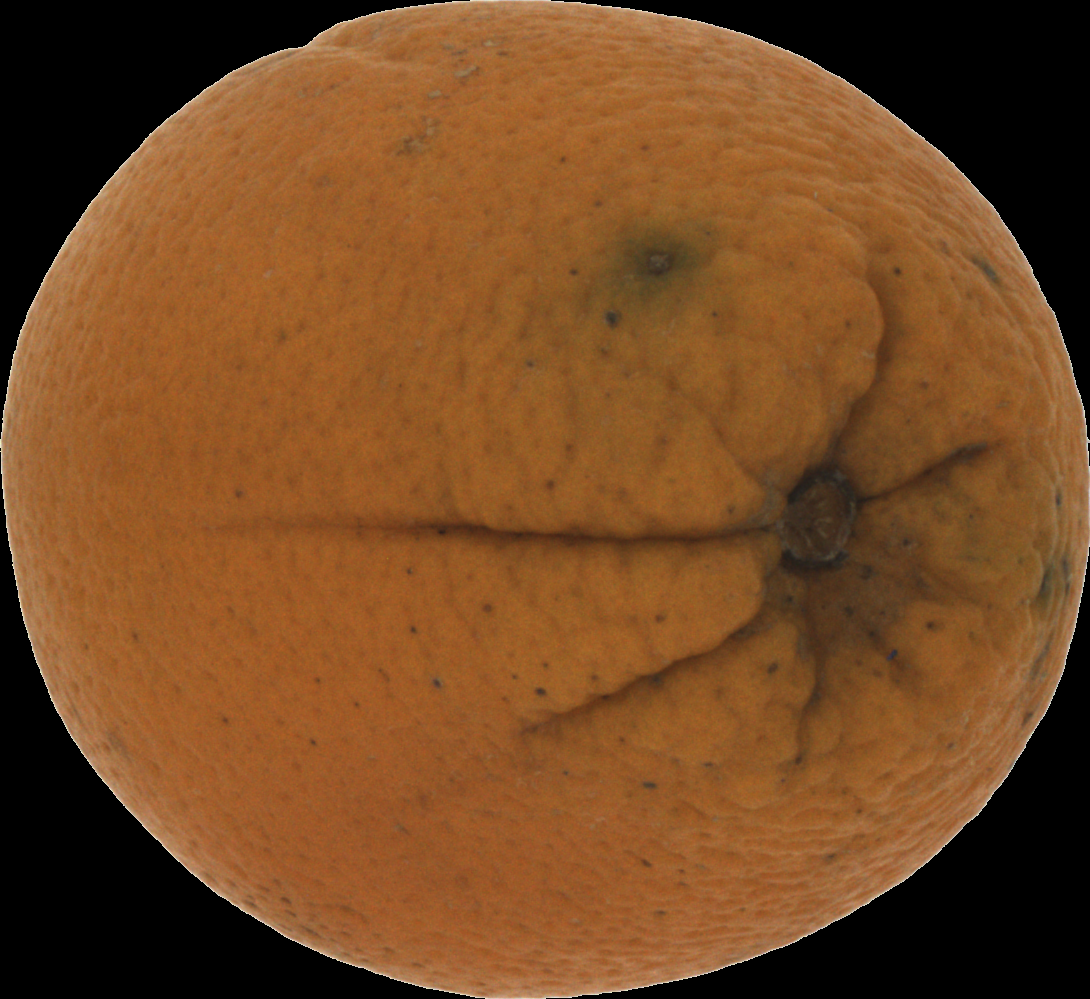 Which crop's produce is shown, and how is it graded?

orange, bad
